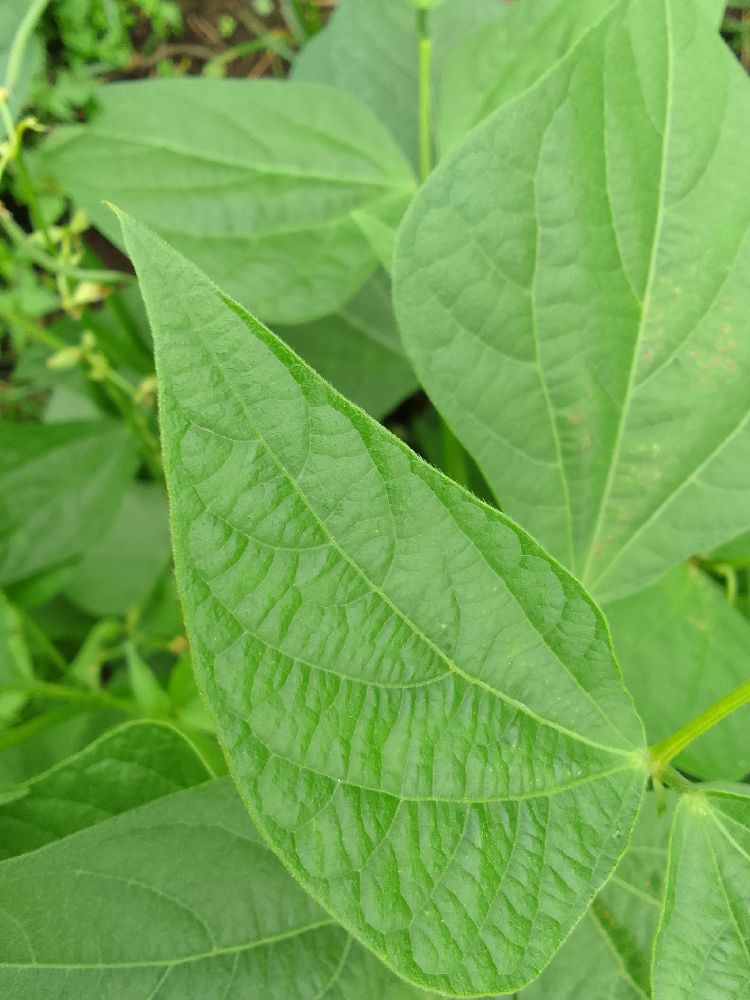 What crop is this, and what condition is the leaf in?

common bean, healthy
